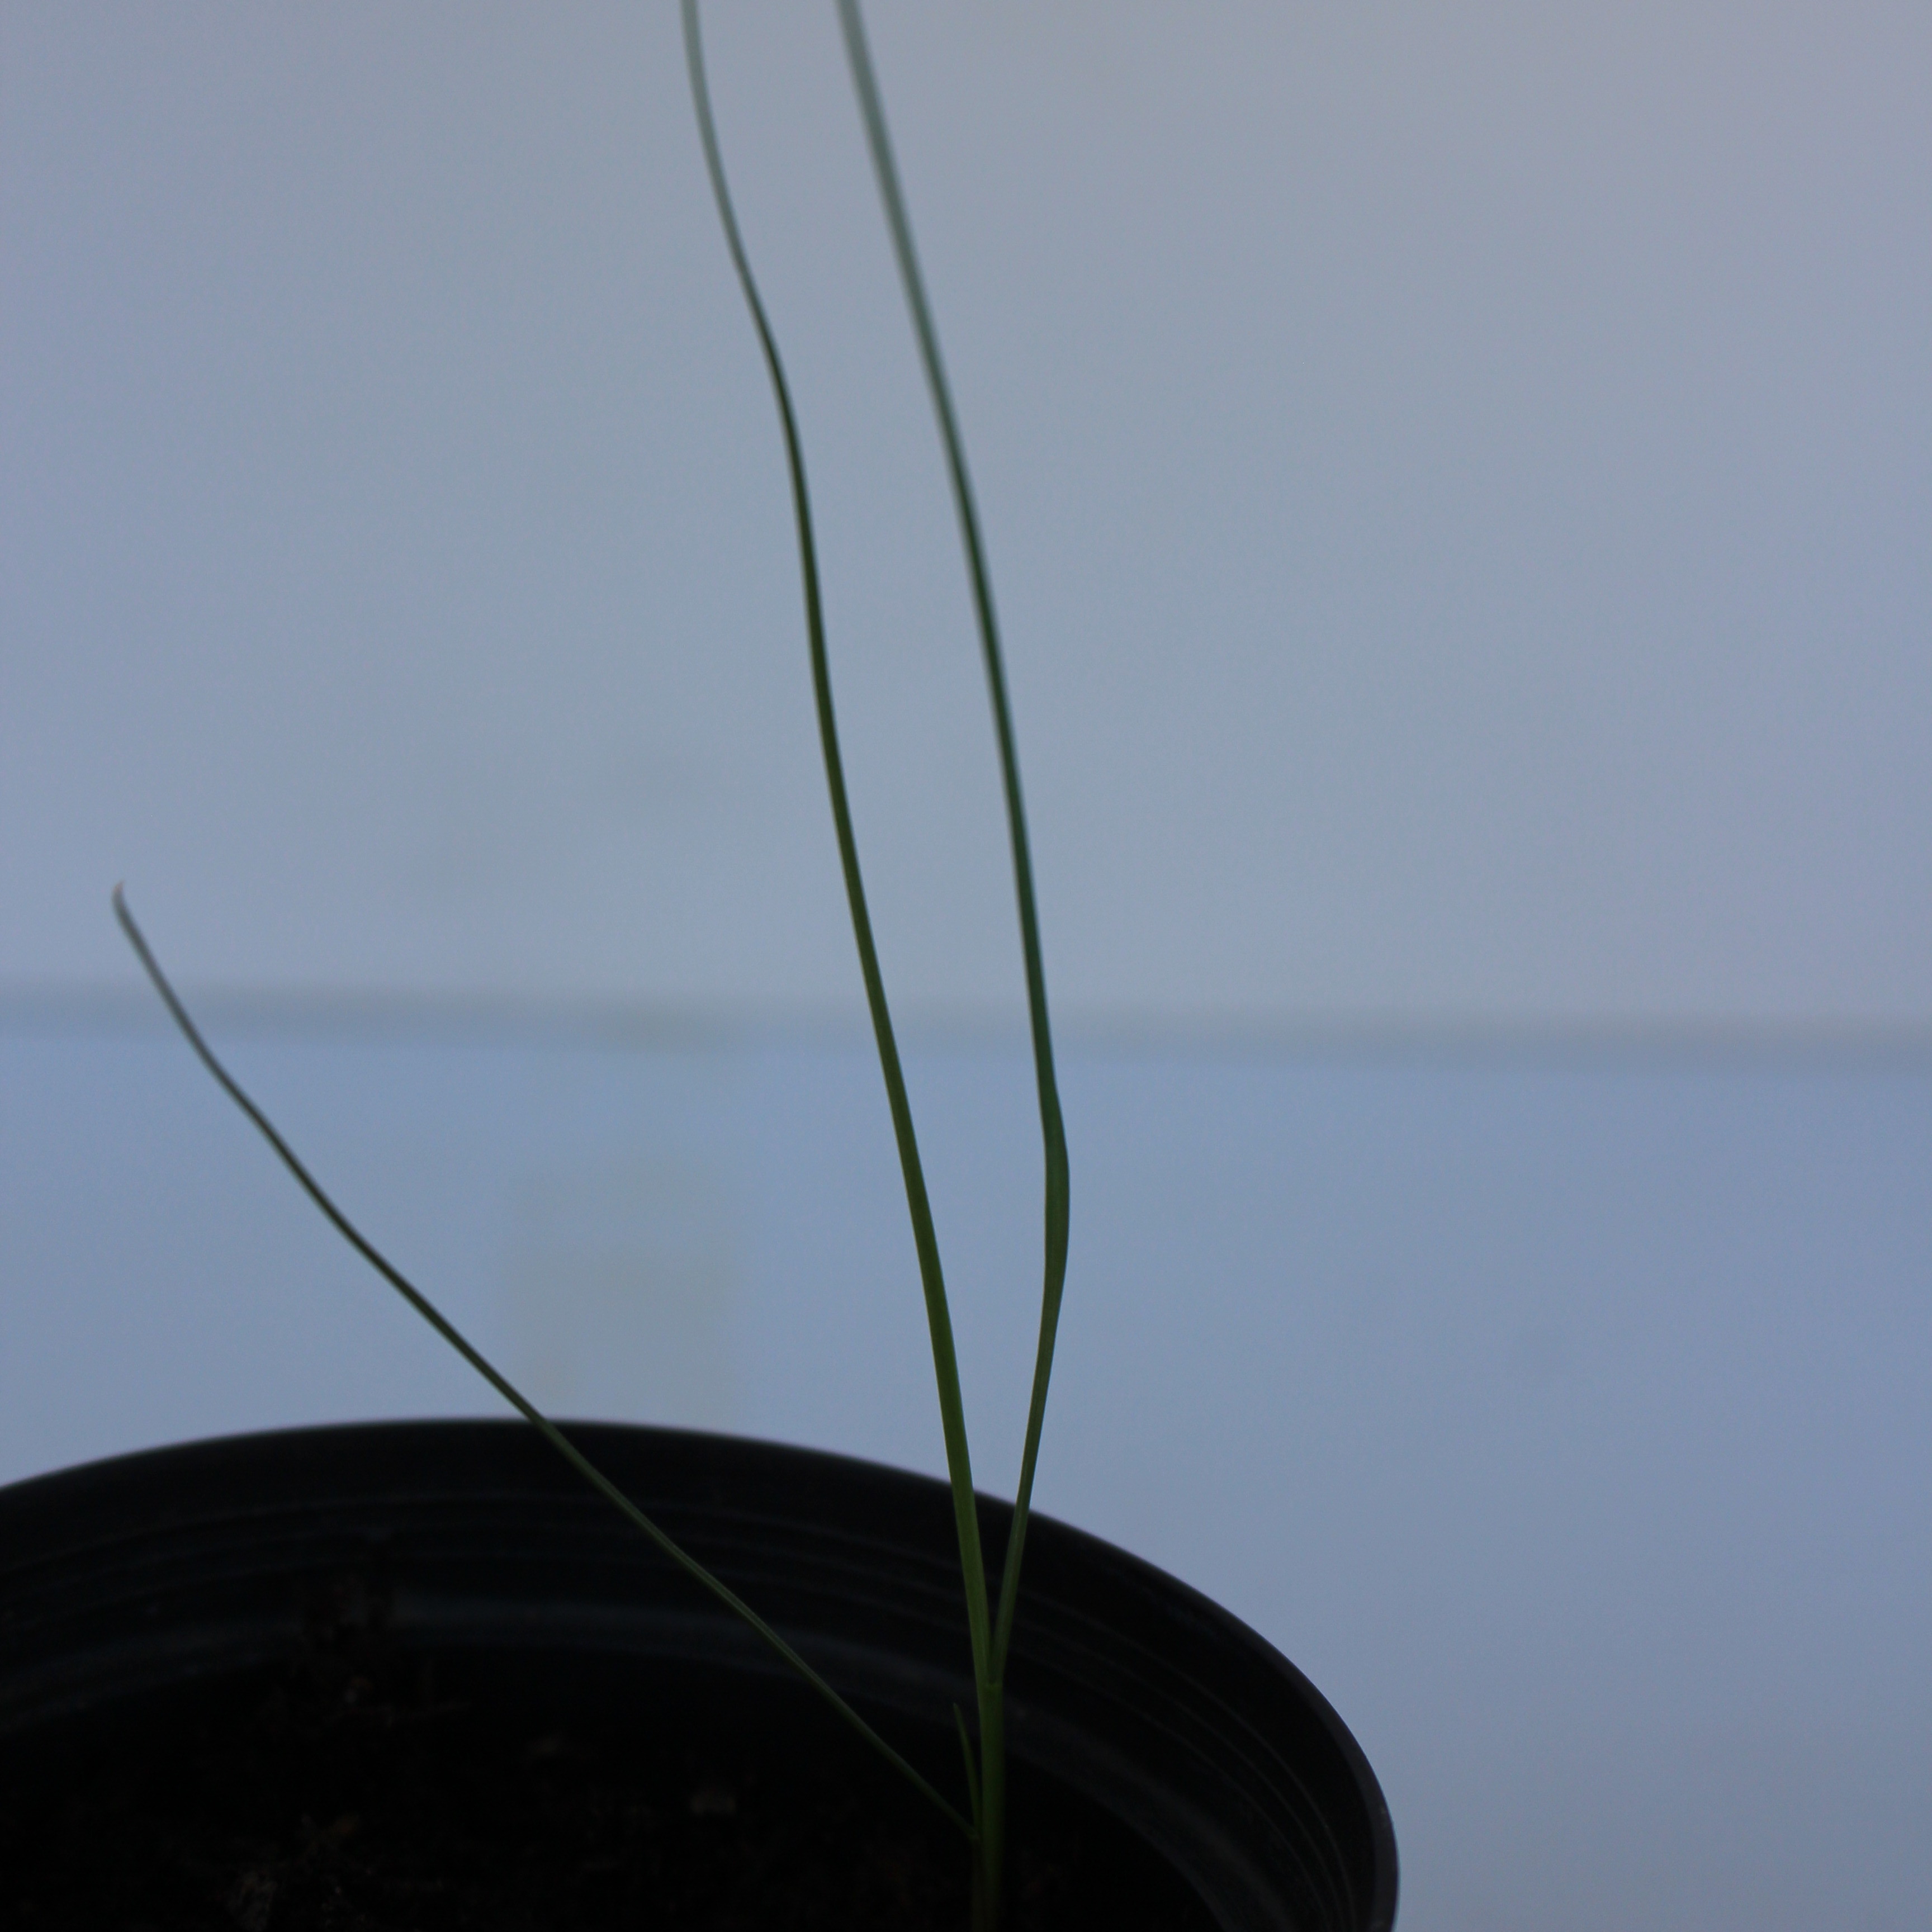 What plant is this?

Lolium multiflorum
